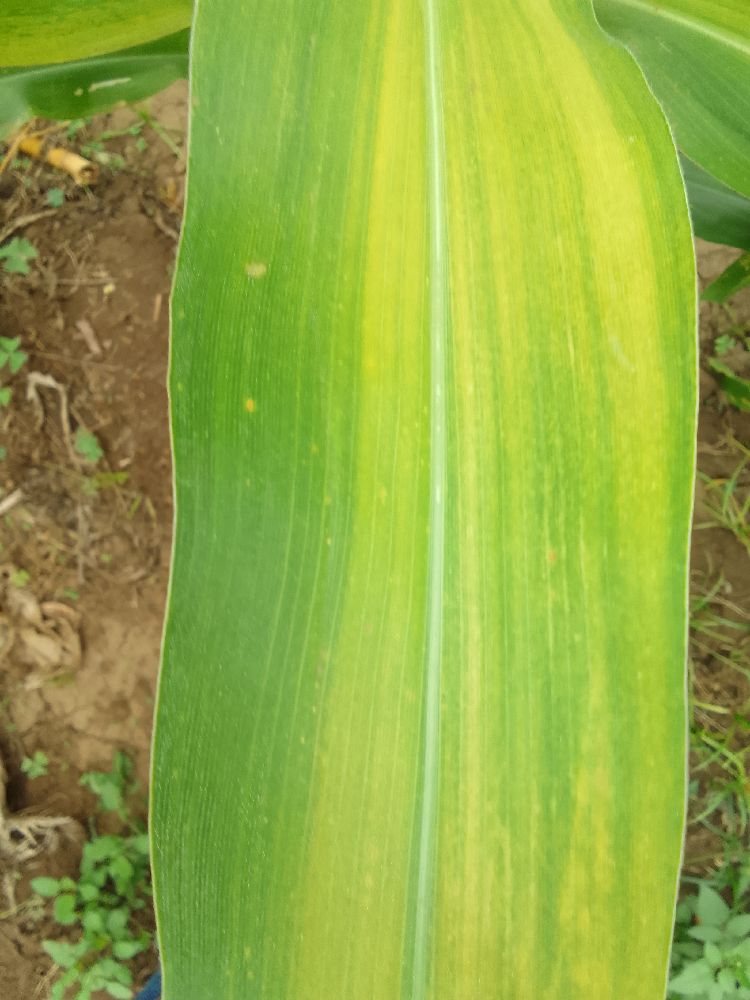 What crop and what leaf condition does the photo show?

maize, maize lethal necrosis
